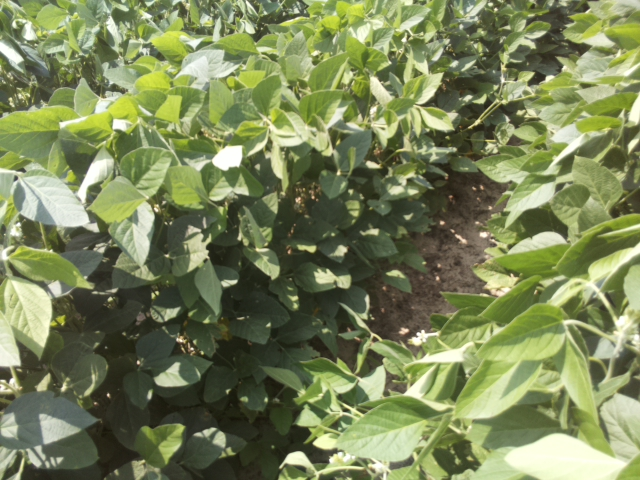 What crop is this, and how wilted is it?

soybean, slight leaflet or petiole turgor loss in upper canopy
